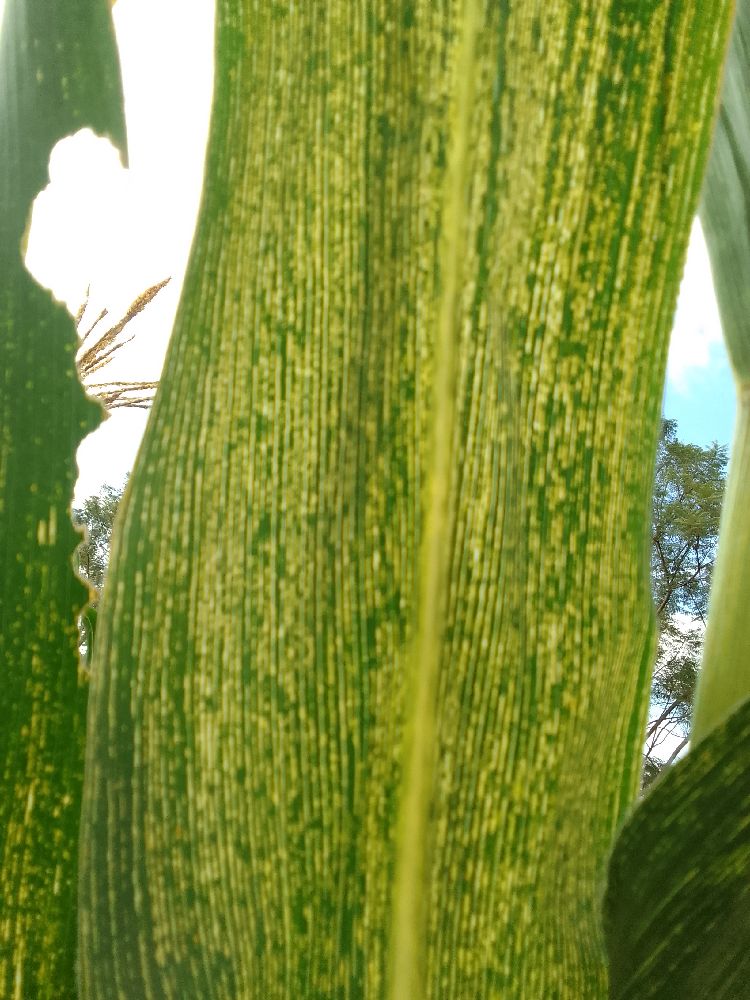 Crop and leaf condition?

maize, maize streak virus
